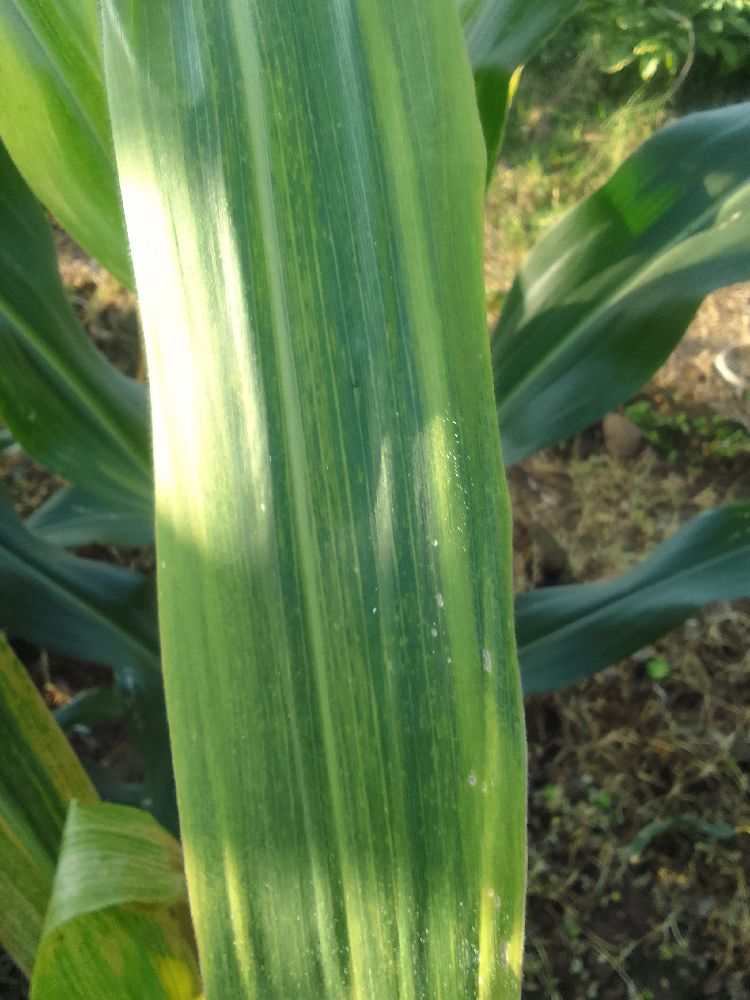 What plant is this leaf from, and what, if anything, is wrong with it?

maize, maize lethal necrosis
